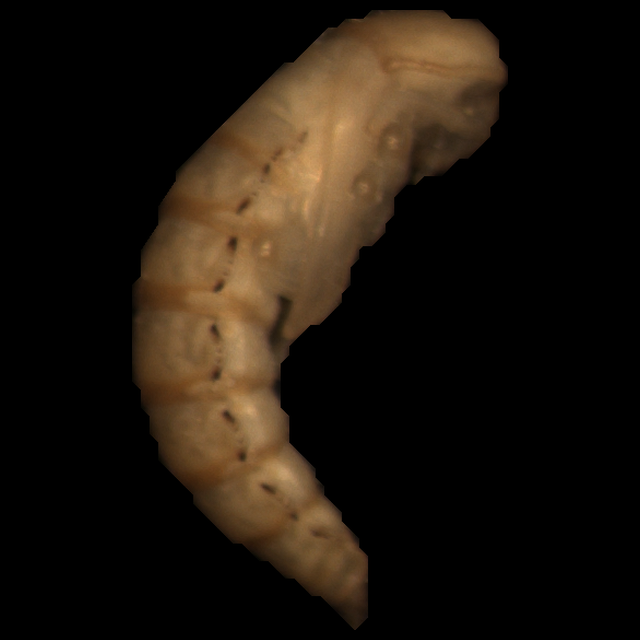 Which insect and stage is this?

mealworm pupa
